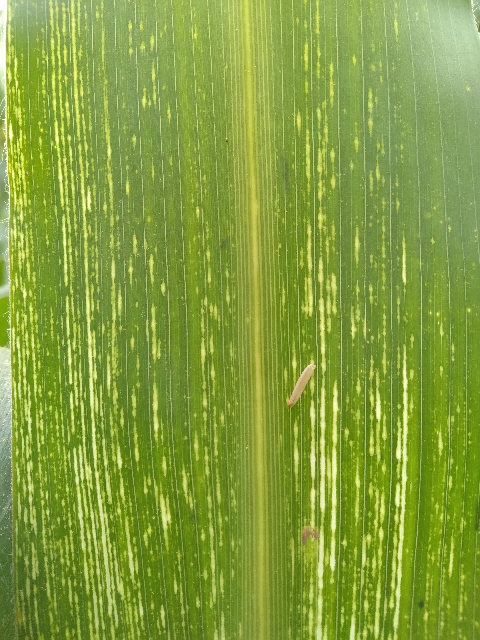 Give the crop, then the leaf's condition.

maize, maize streak virus
